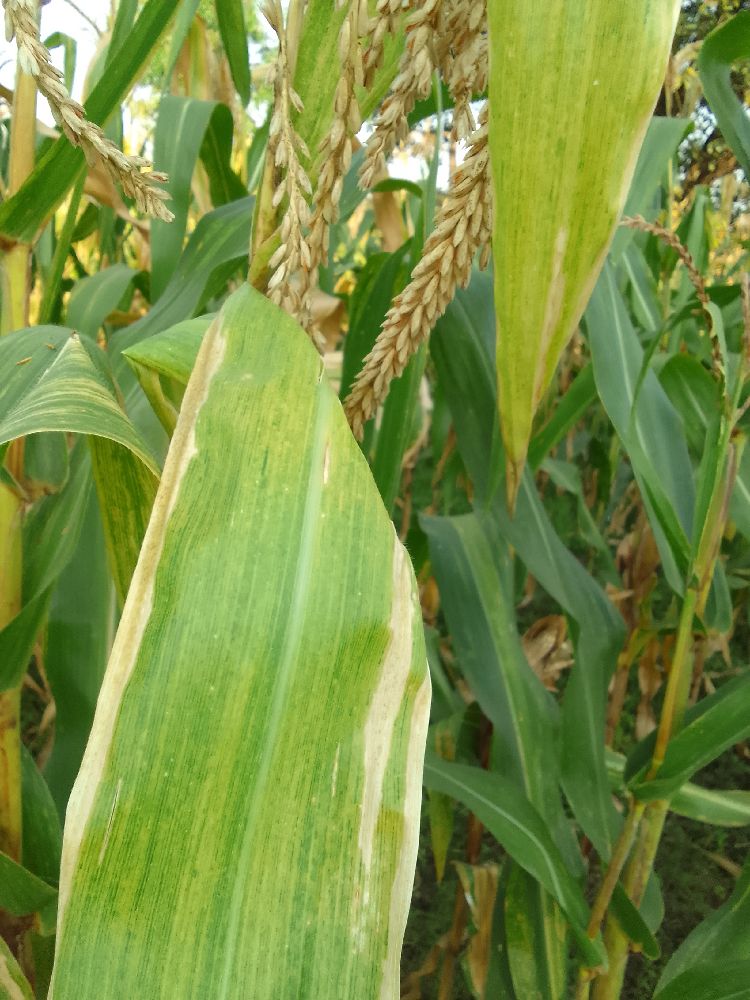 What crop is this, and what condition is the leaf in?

maize, maize lethal necrosis
